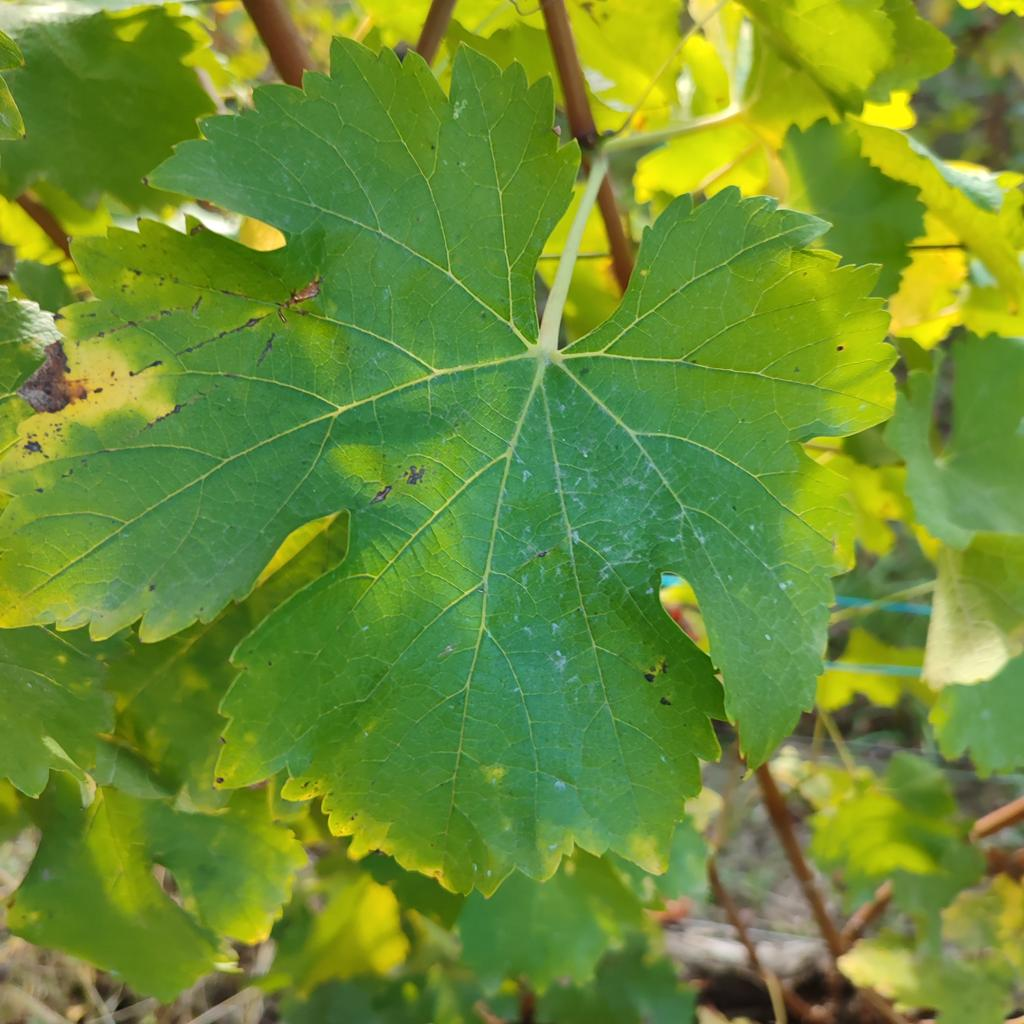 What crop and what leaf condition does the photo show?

grapevine, powdery mildew
